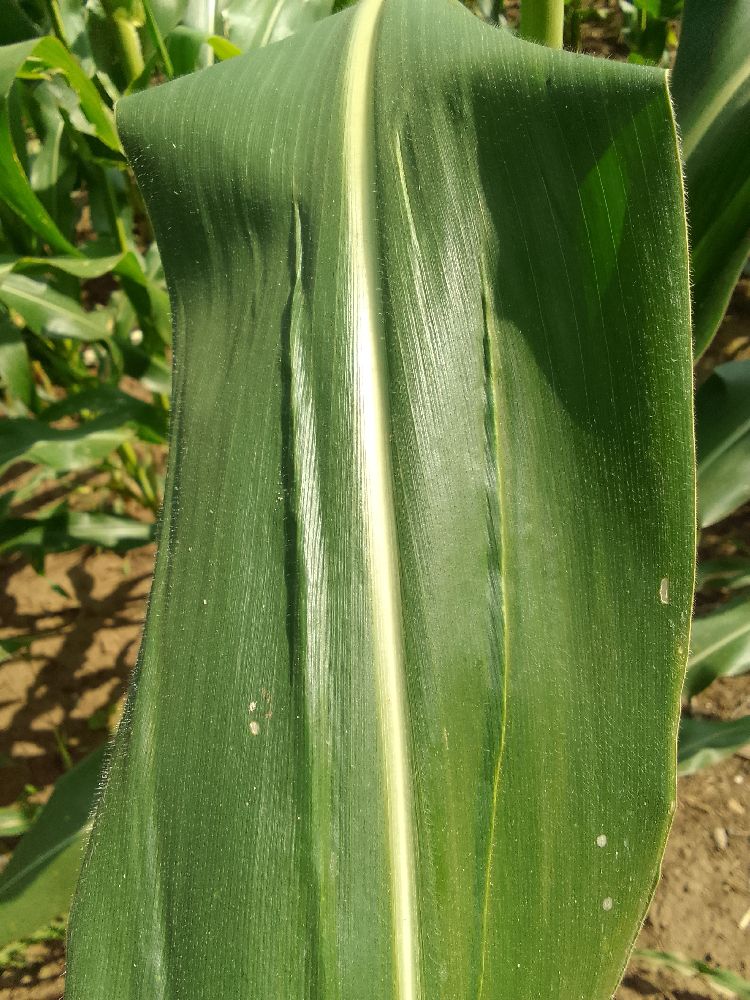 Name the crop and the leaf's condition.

maize, healthy
